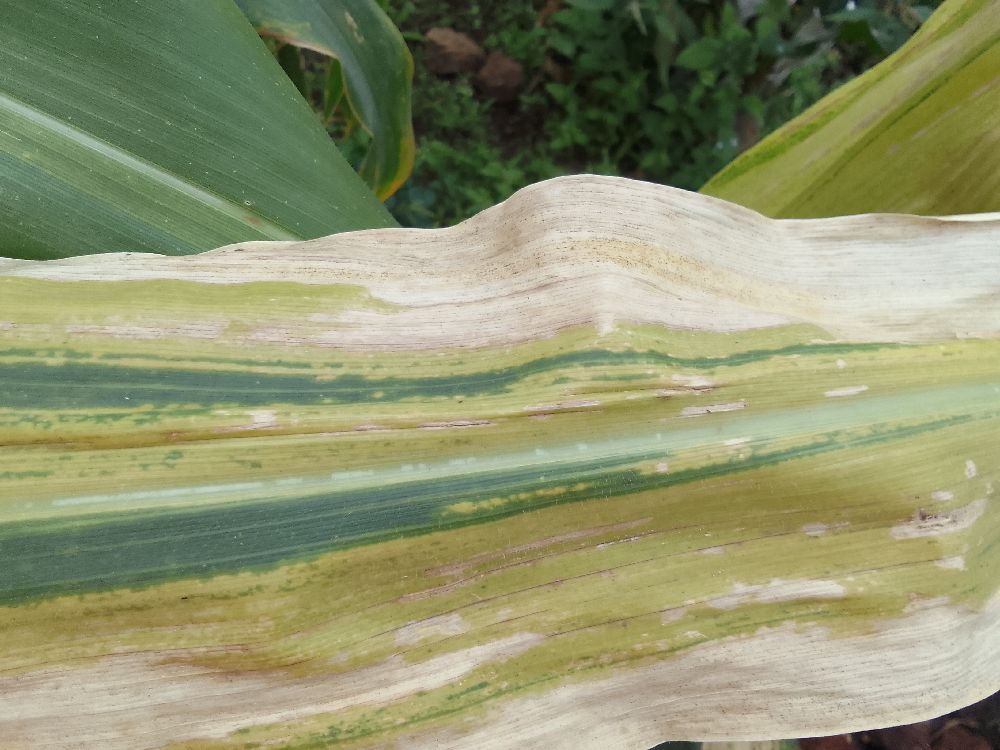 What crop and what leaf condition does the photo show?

maize, maize lethal necrosis
